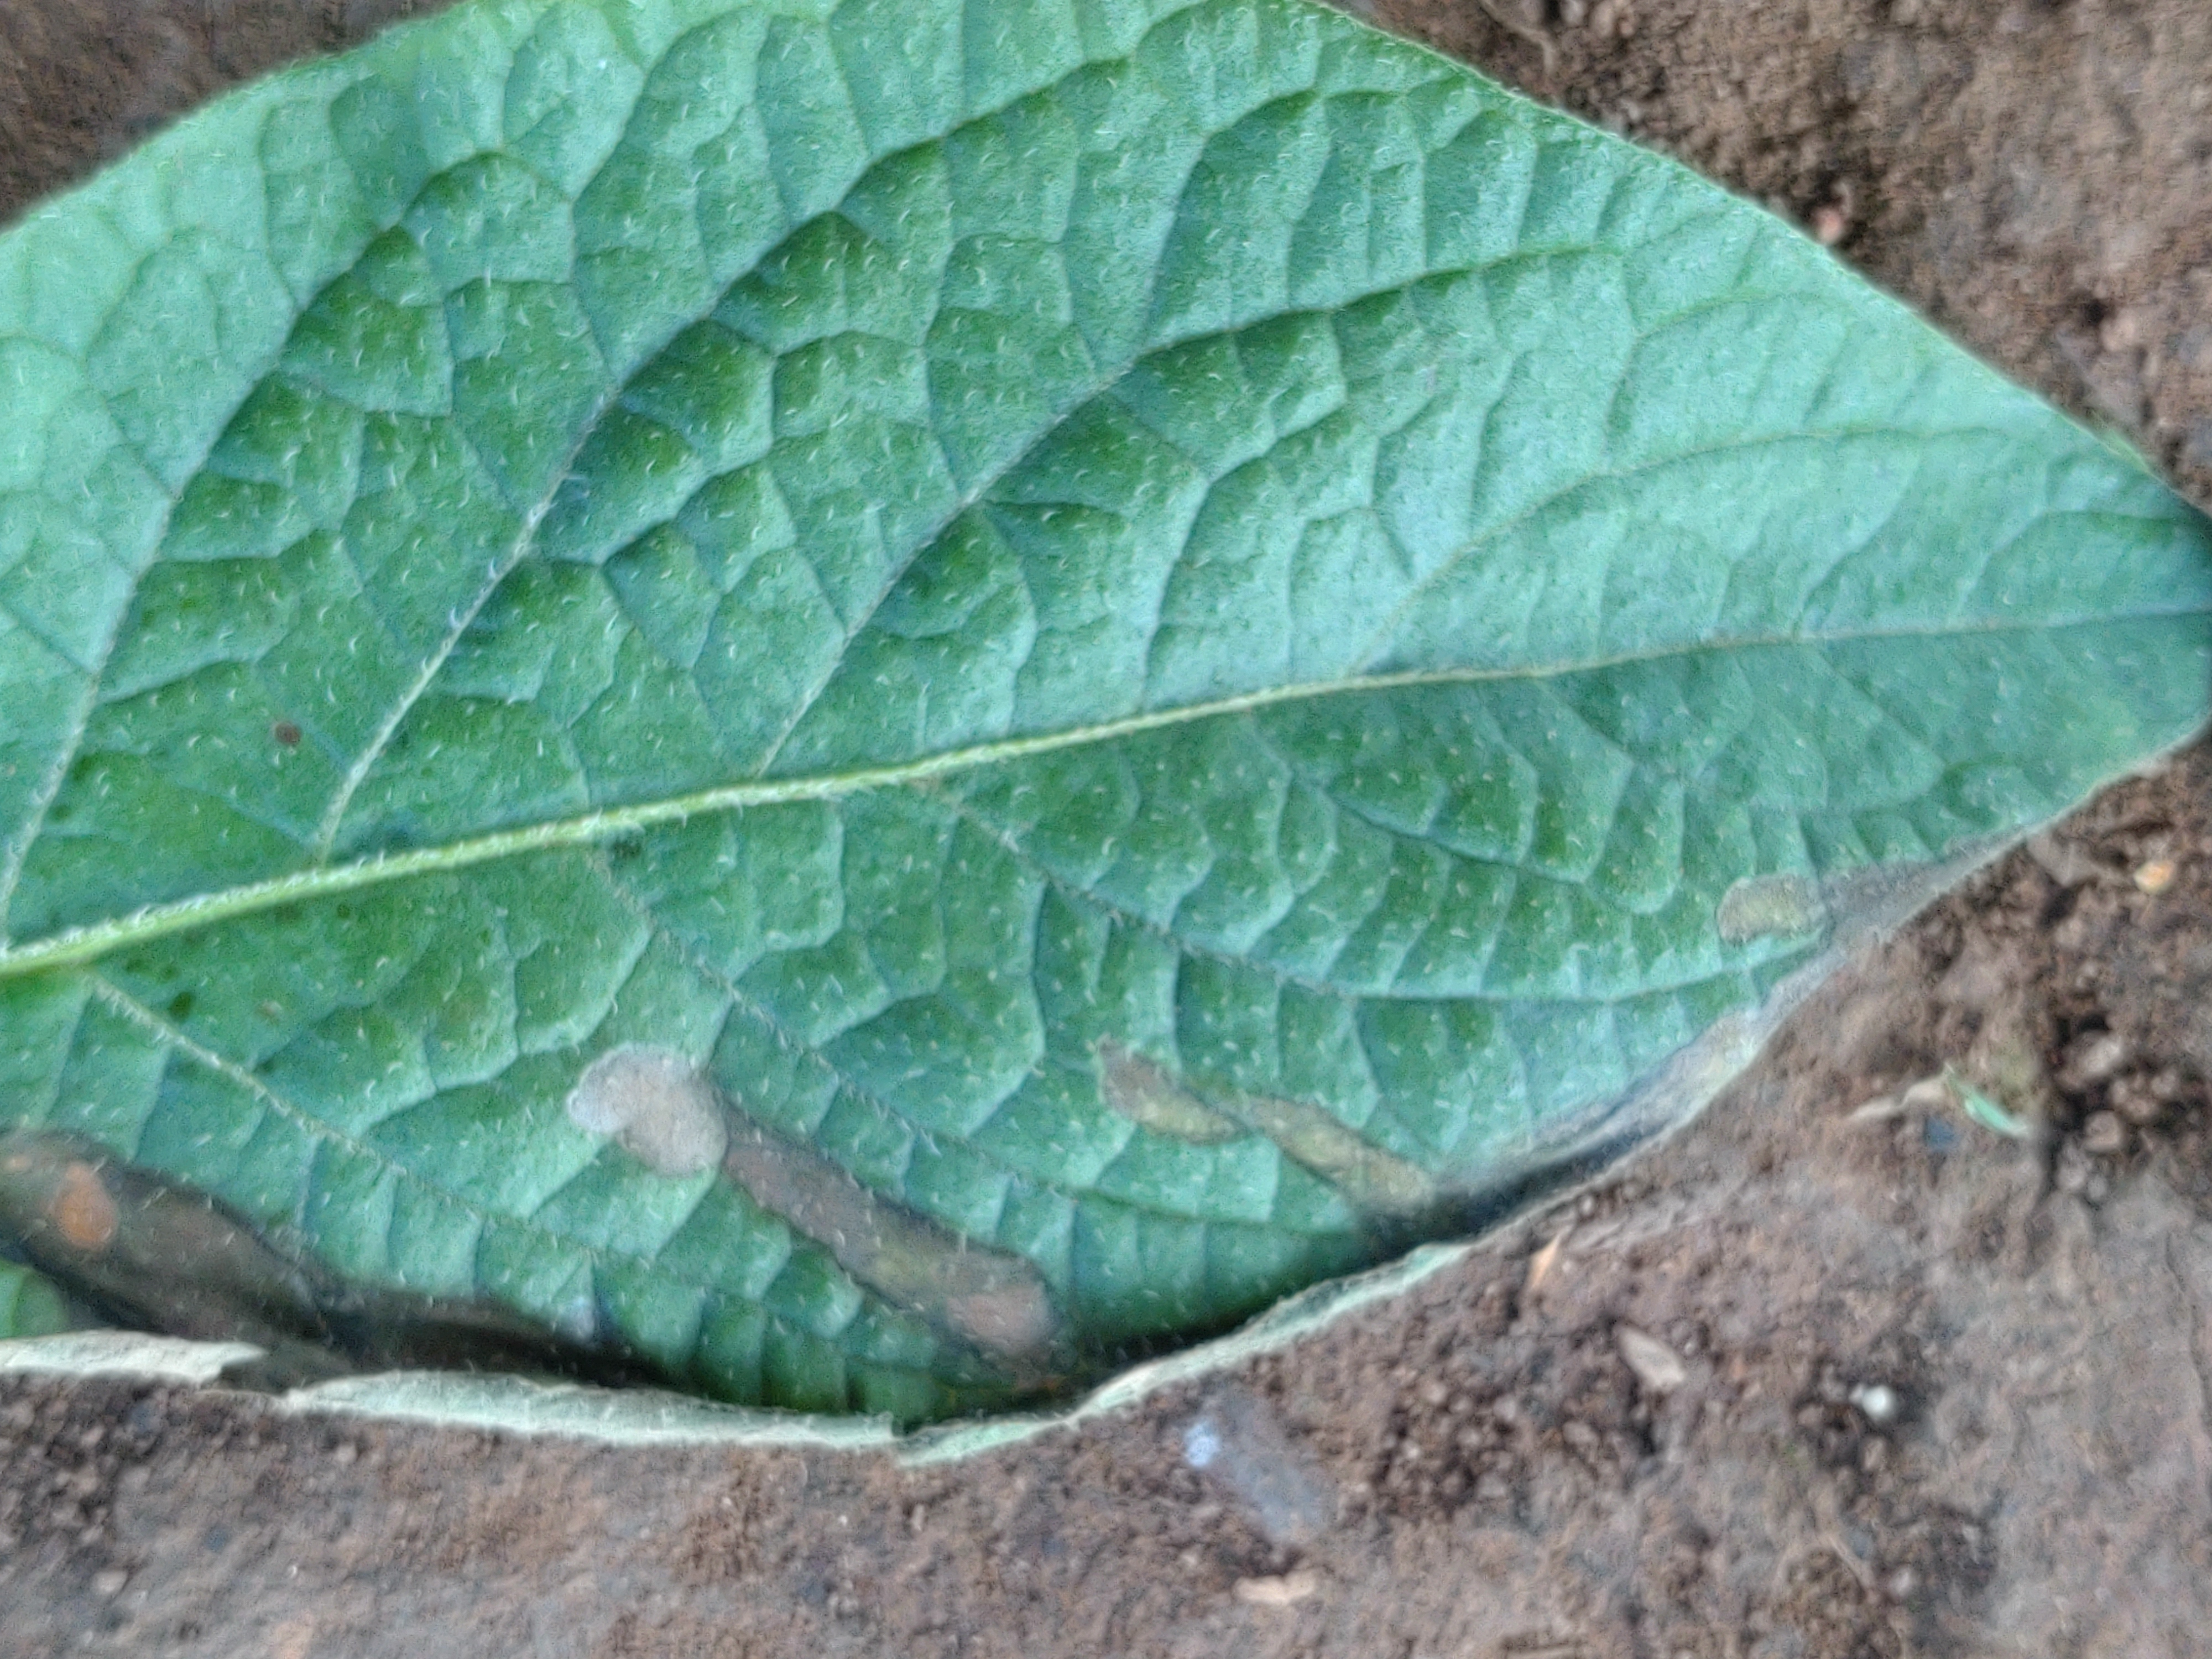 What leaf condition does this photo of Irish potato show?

early blight
